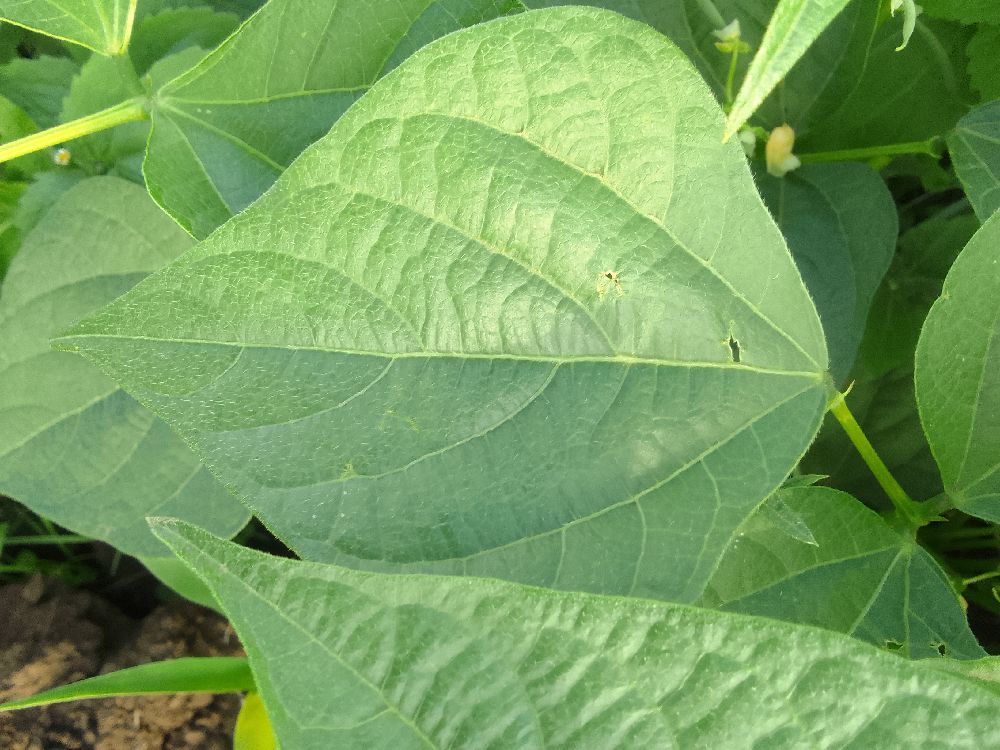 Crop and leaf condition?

common bean, healthy
